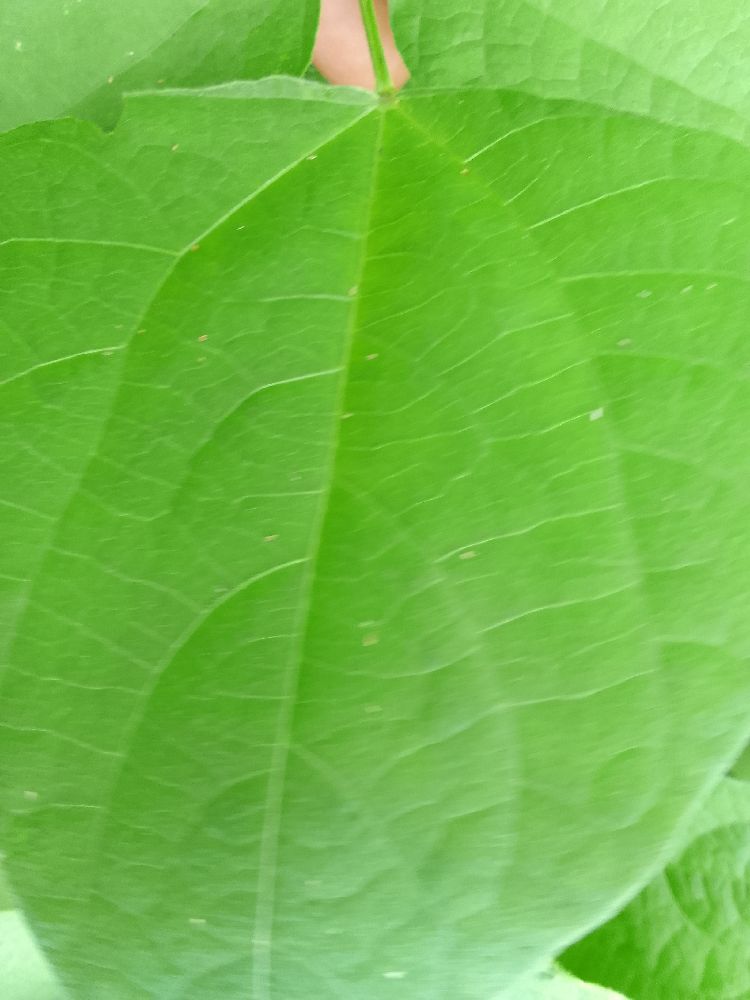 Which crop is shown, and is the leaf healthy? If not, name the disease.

common bean, healthy
